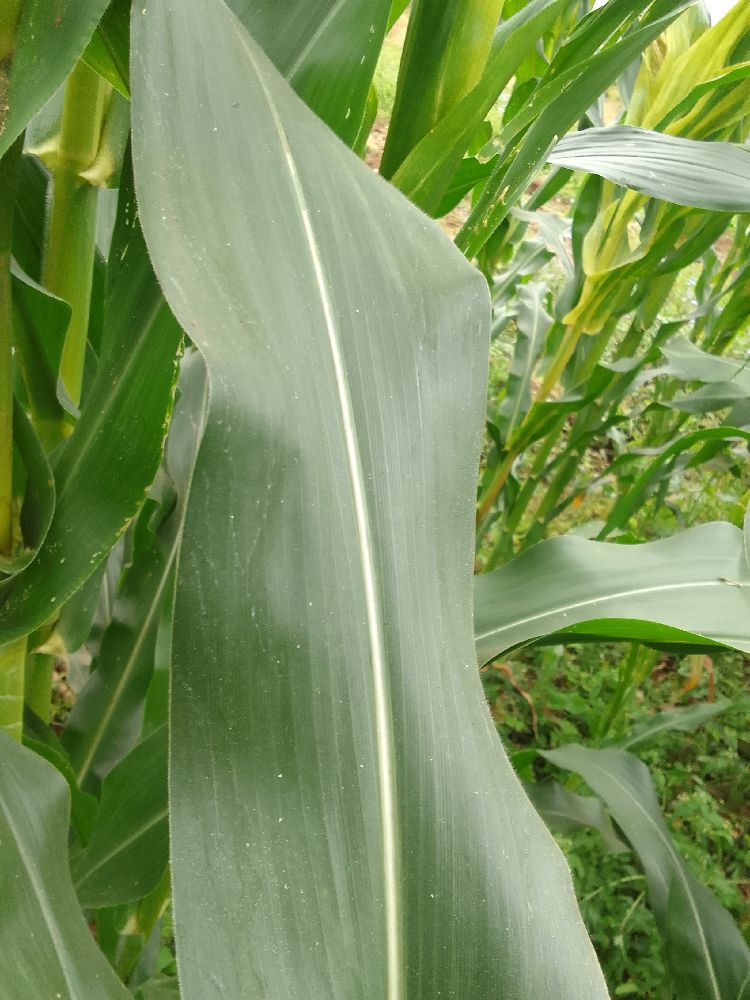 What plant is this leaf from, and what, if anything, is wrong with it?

maize, healthy
